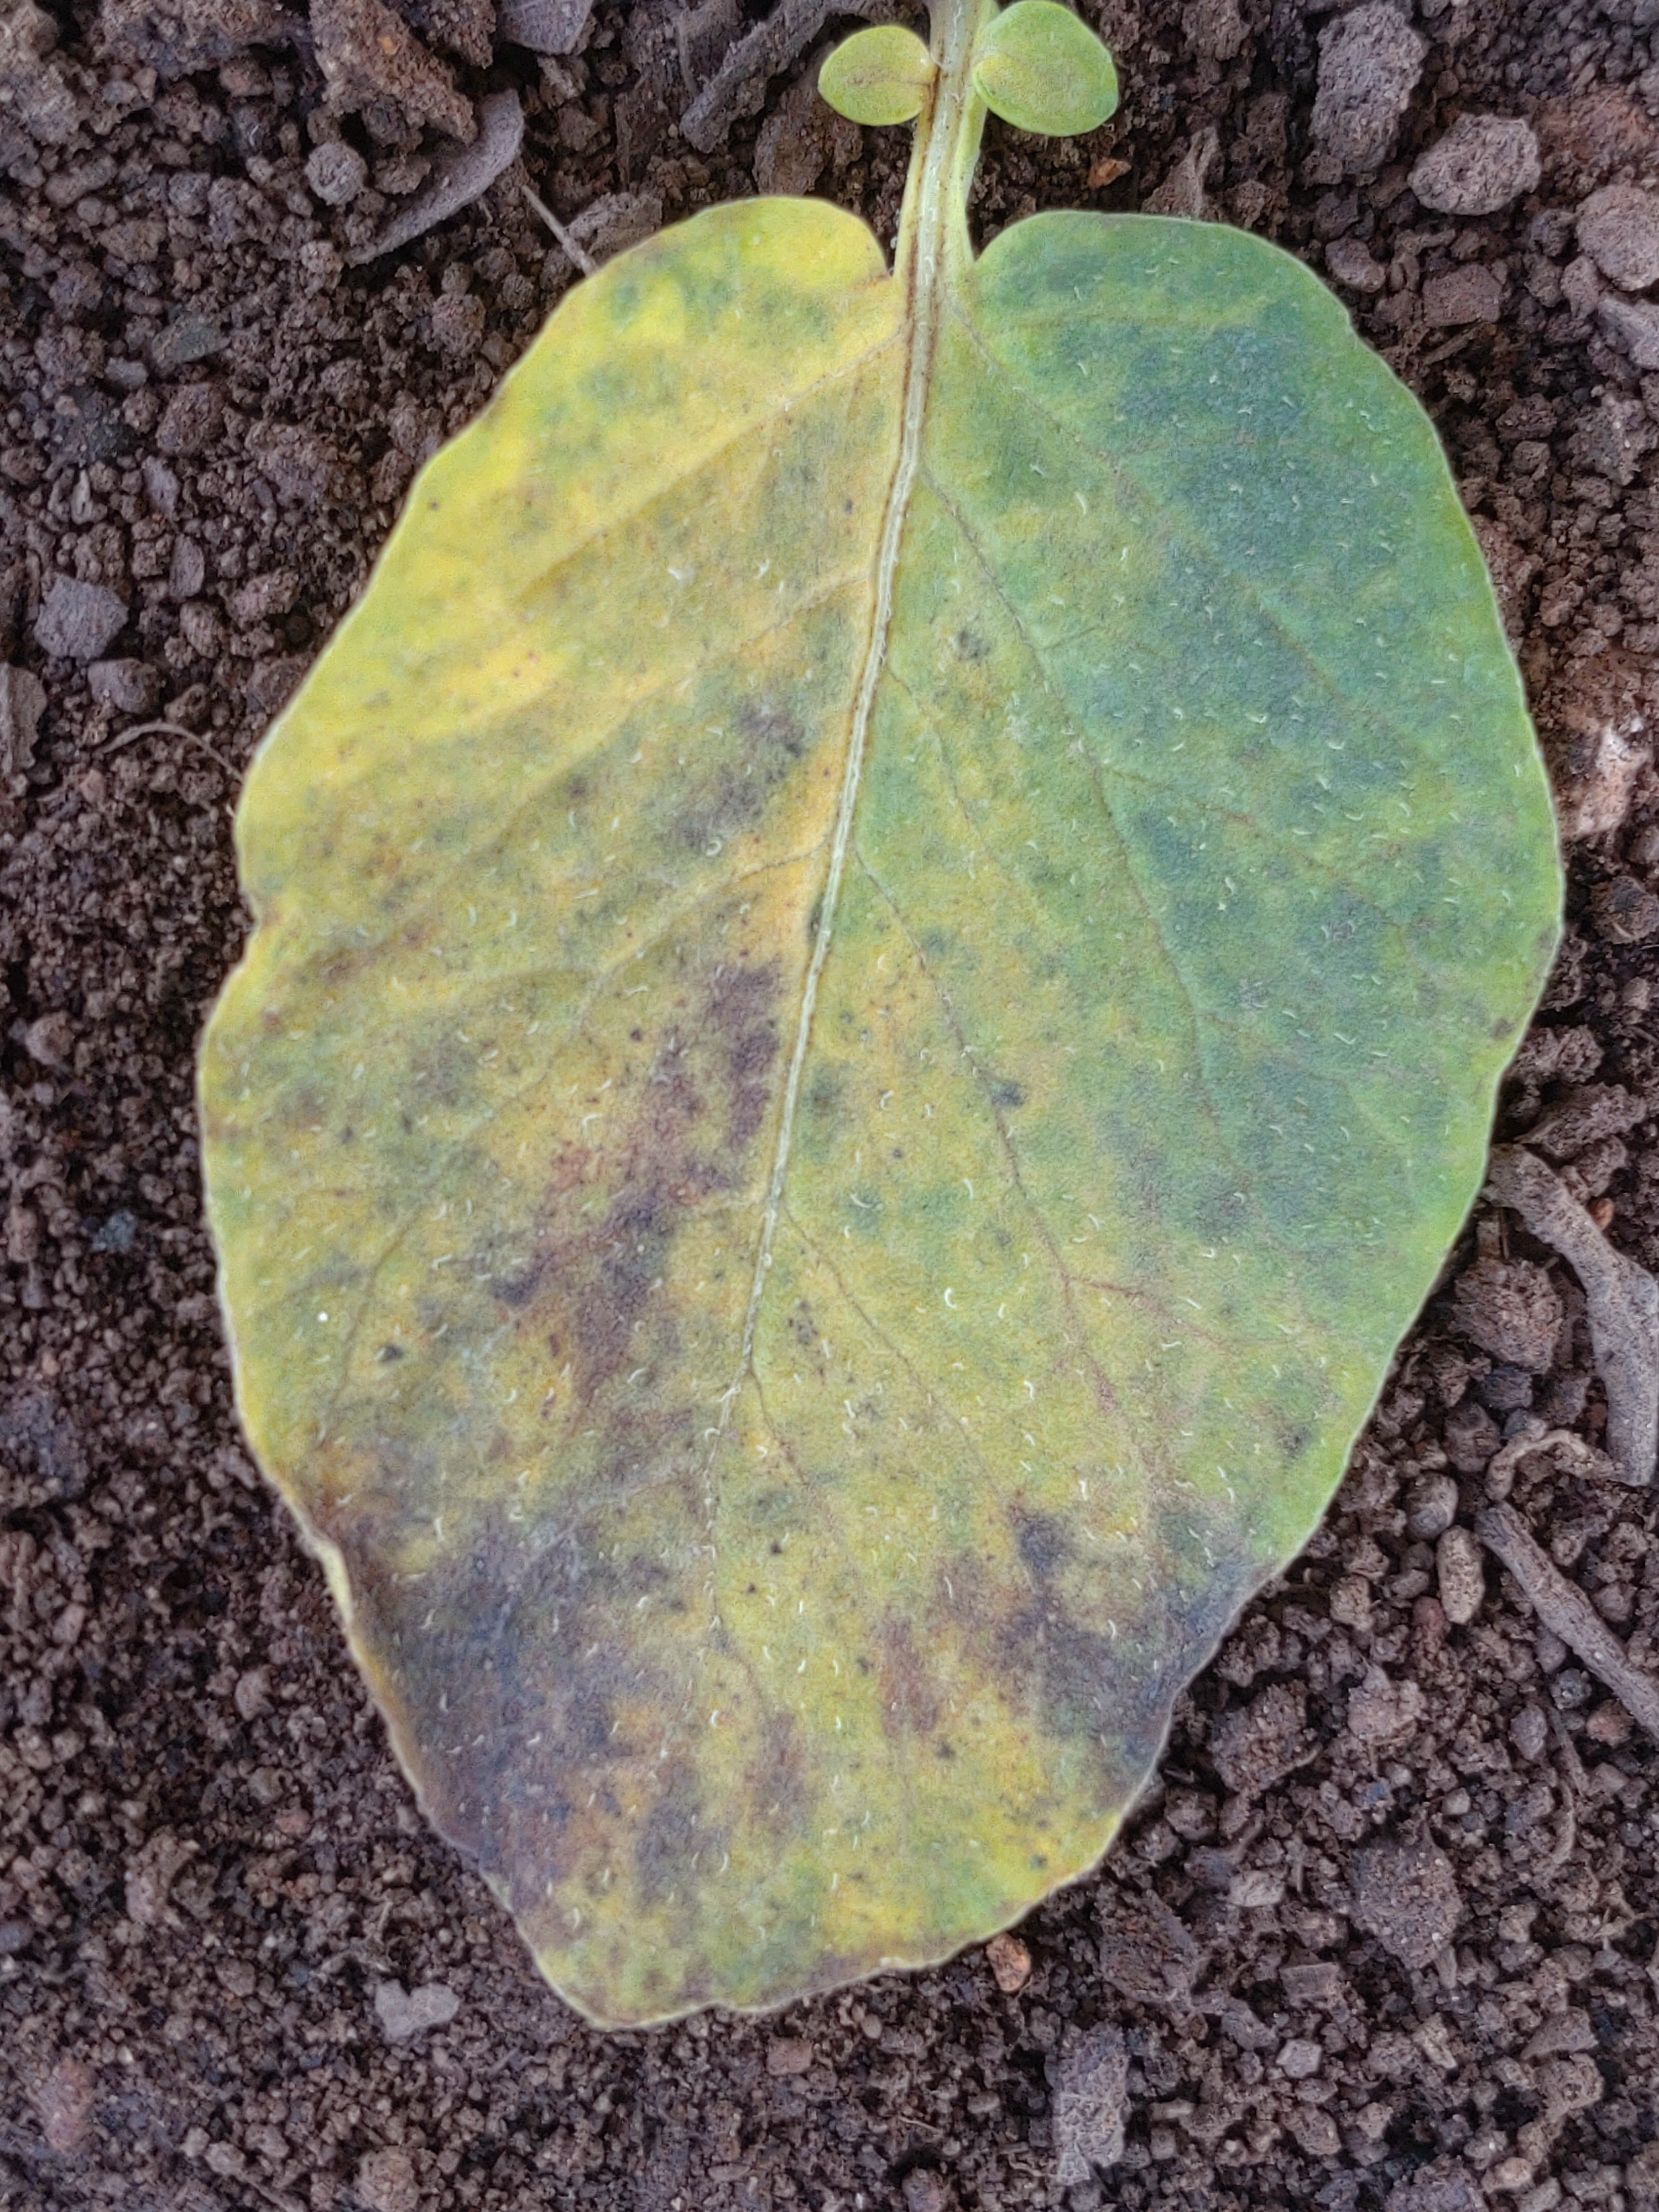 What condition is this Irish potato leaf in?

late blight
